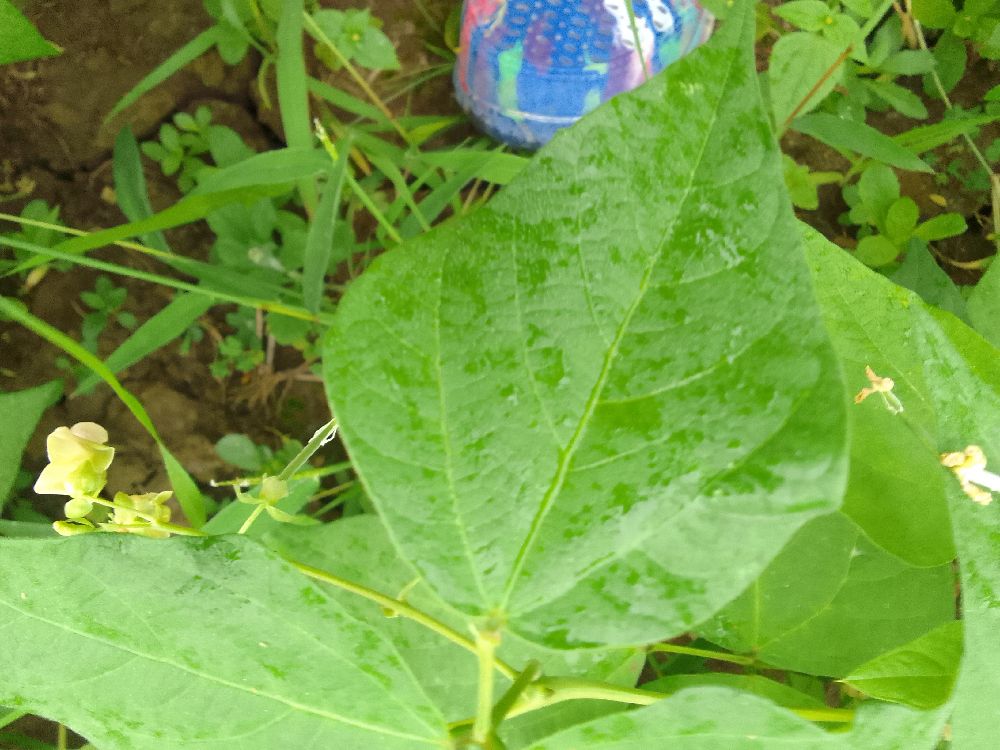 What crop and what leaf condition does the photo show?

common bean, healthy
